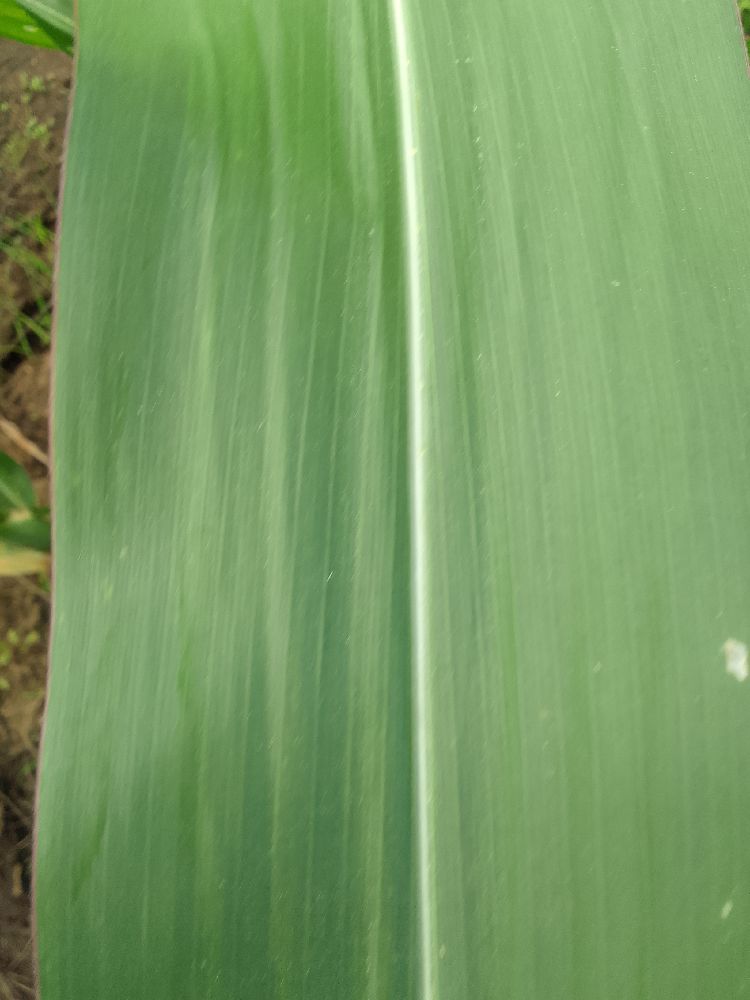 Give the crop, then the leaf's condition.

maize, healthy
